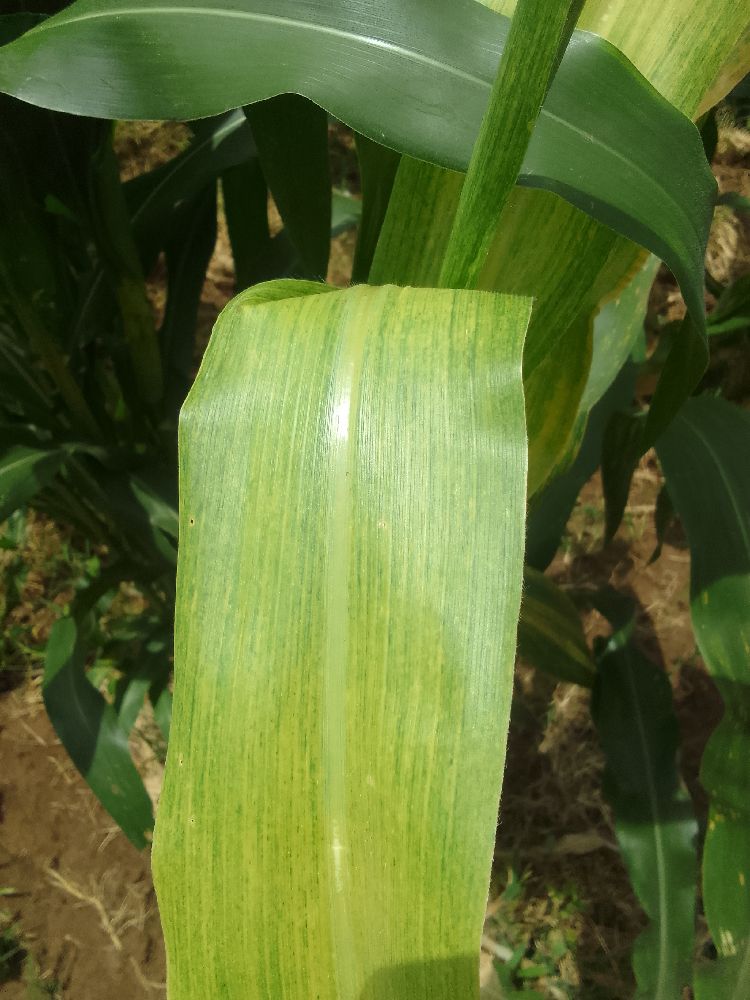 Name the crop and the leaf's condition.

maize, maize lethal necrosis
